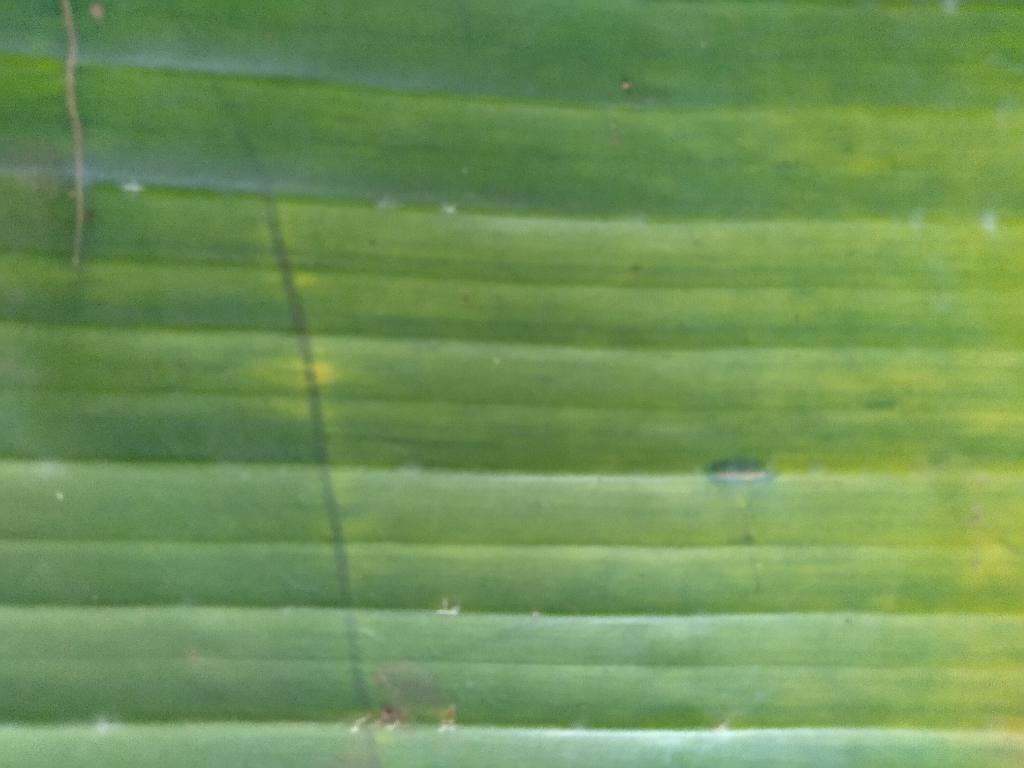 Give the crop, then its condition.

banana, fusarium wilt race 1
